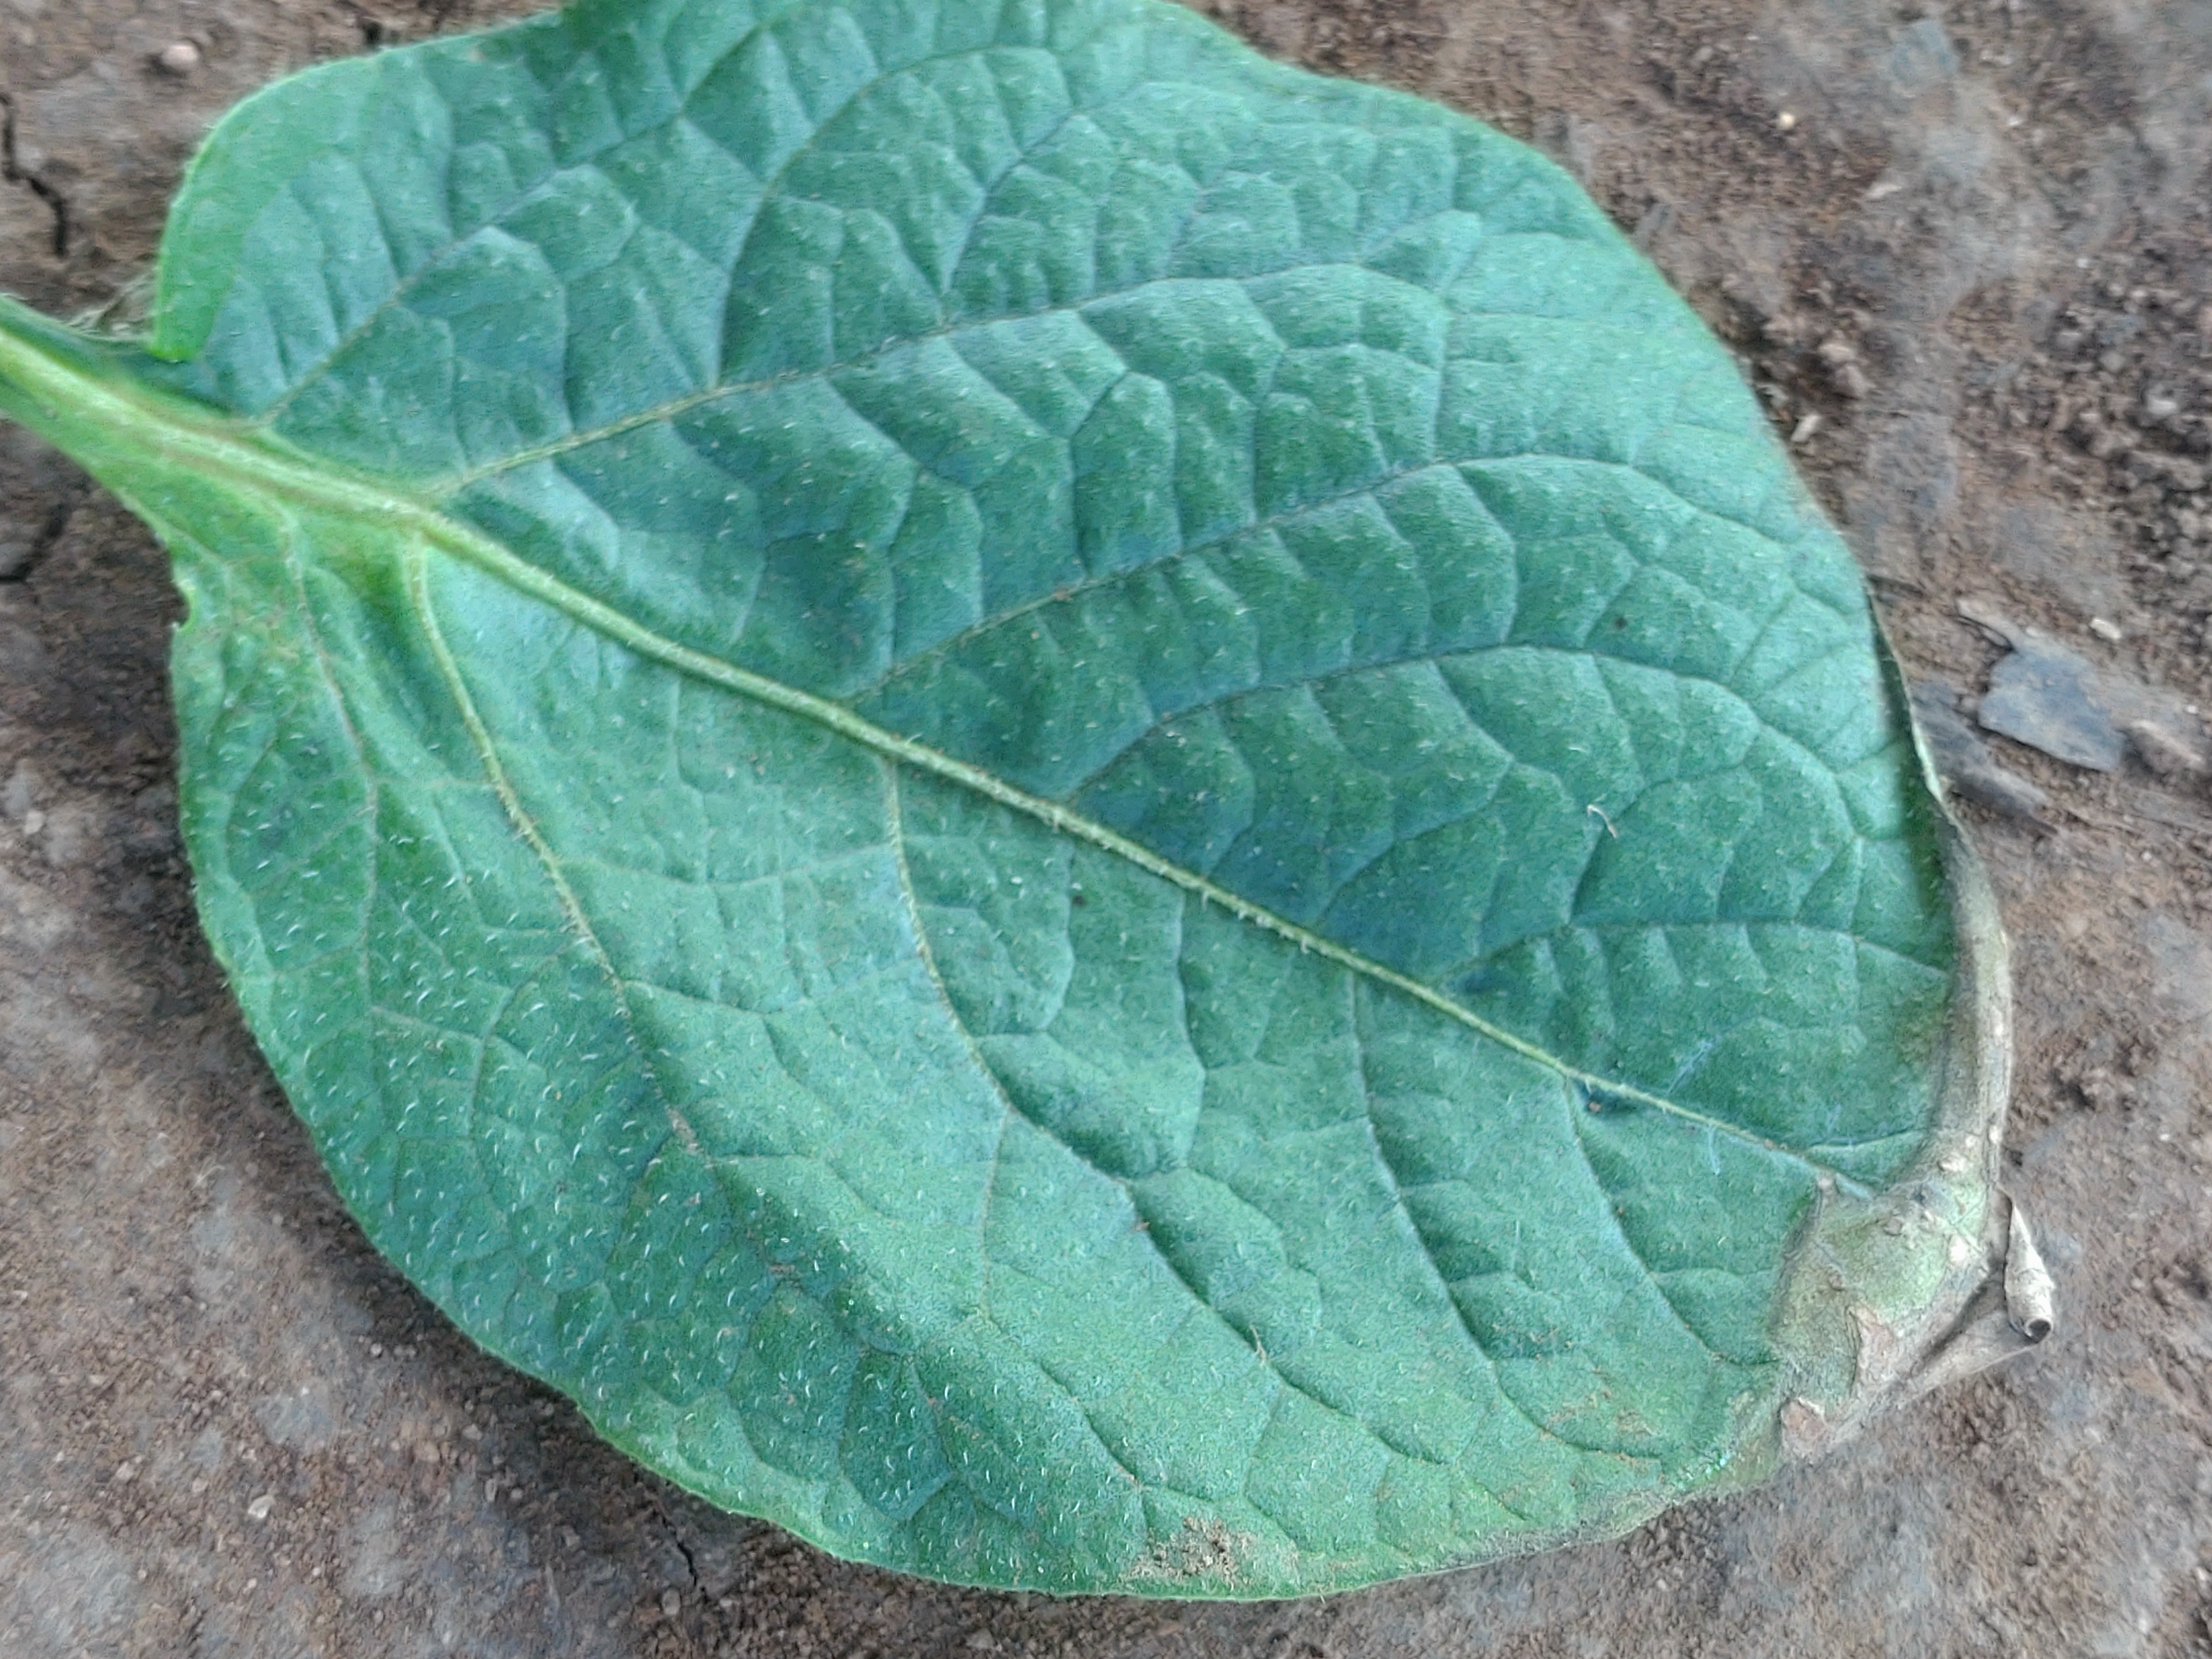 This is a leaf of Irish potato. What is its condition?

early blight
